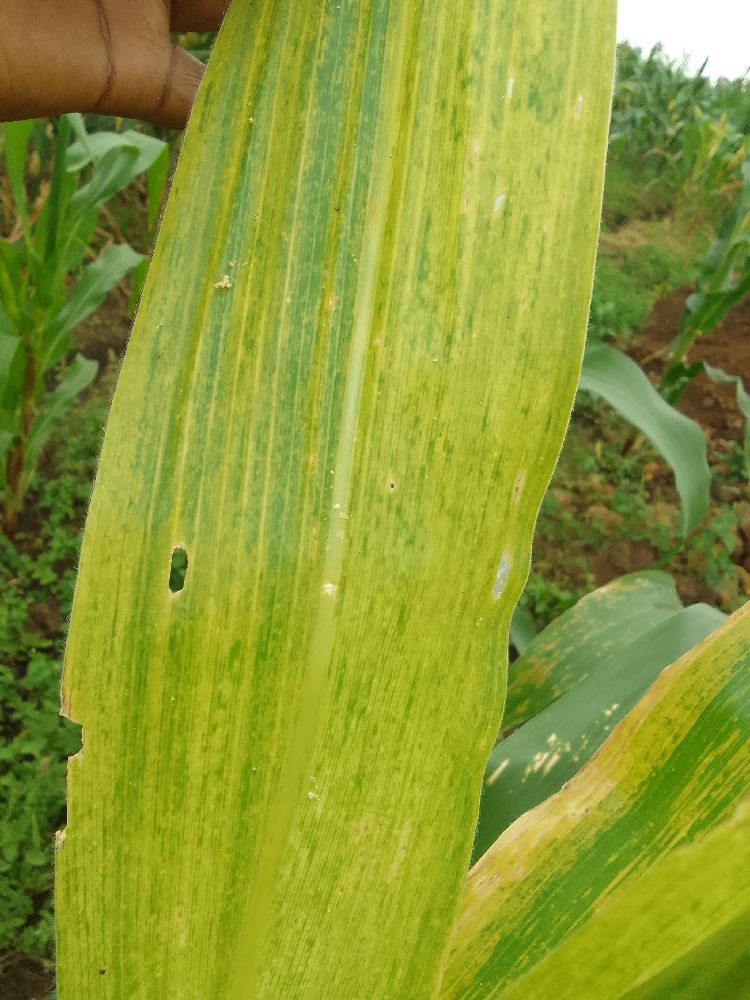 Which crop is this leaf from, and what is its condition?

maize, maize lethal necrosis
